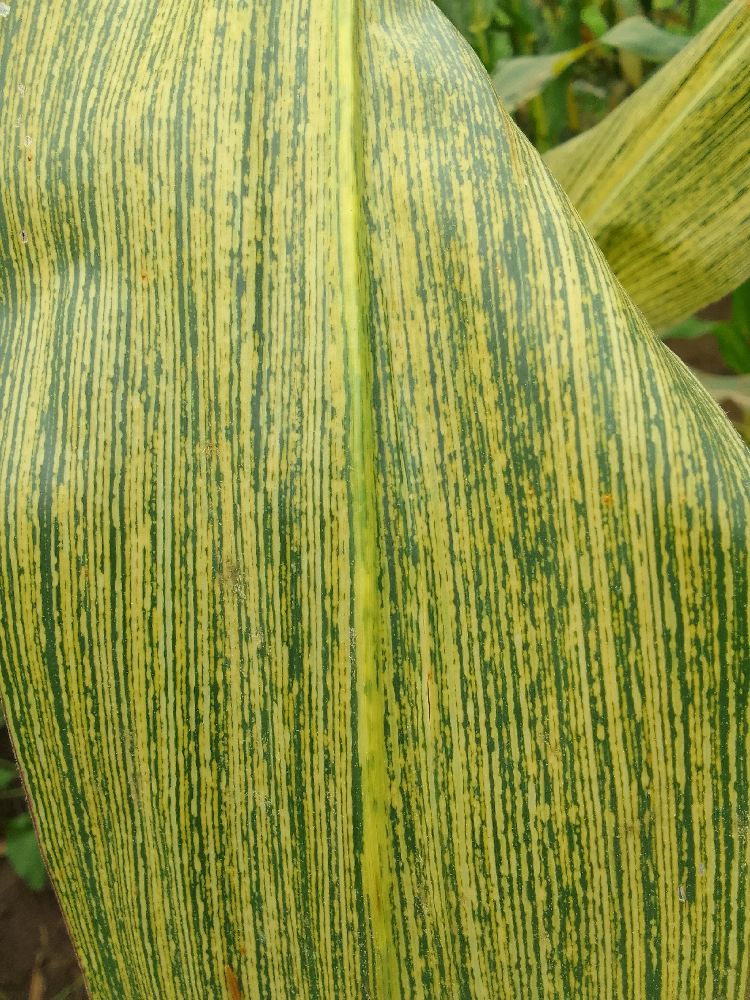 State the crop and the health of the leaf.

maize, maize streak virus
